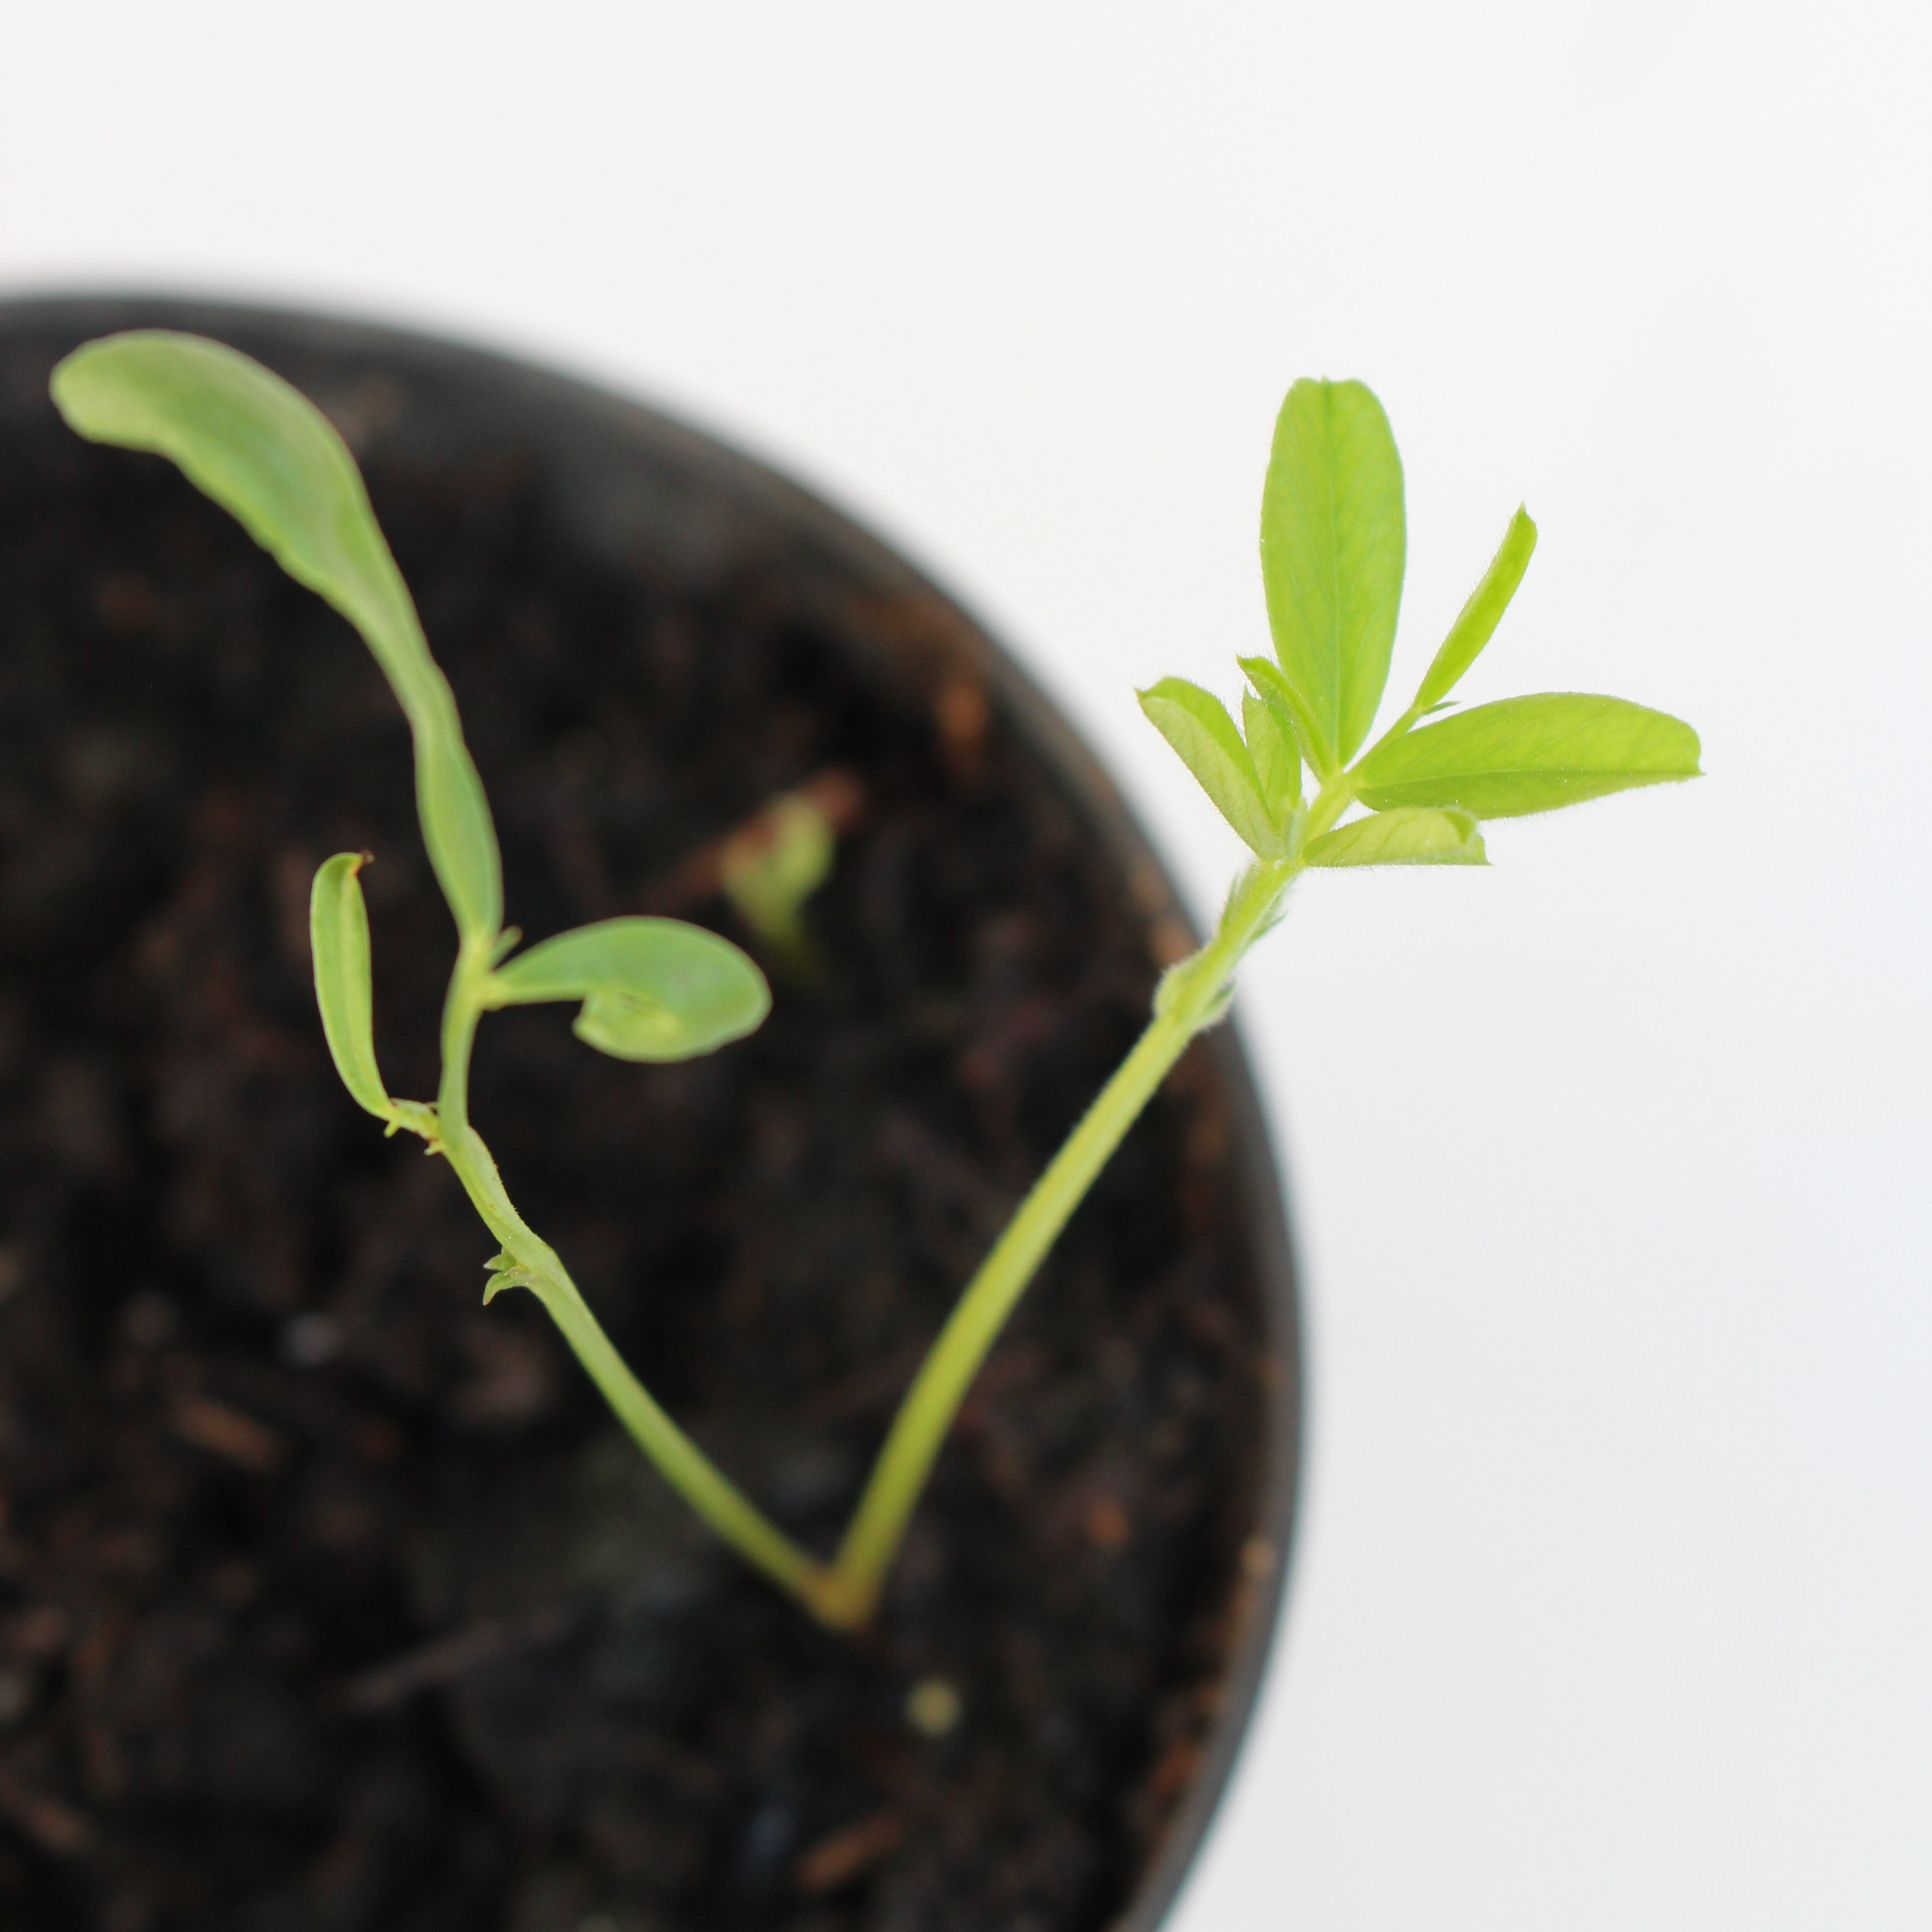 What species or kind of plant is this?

Vicia sativa
